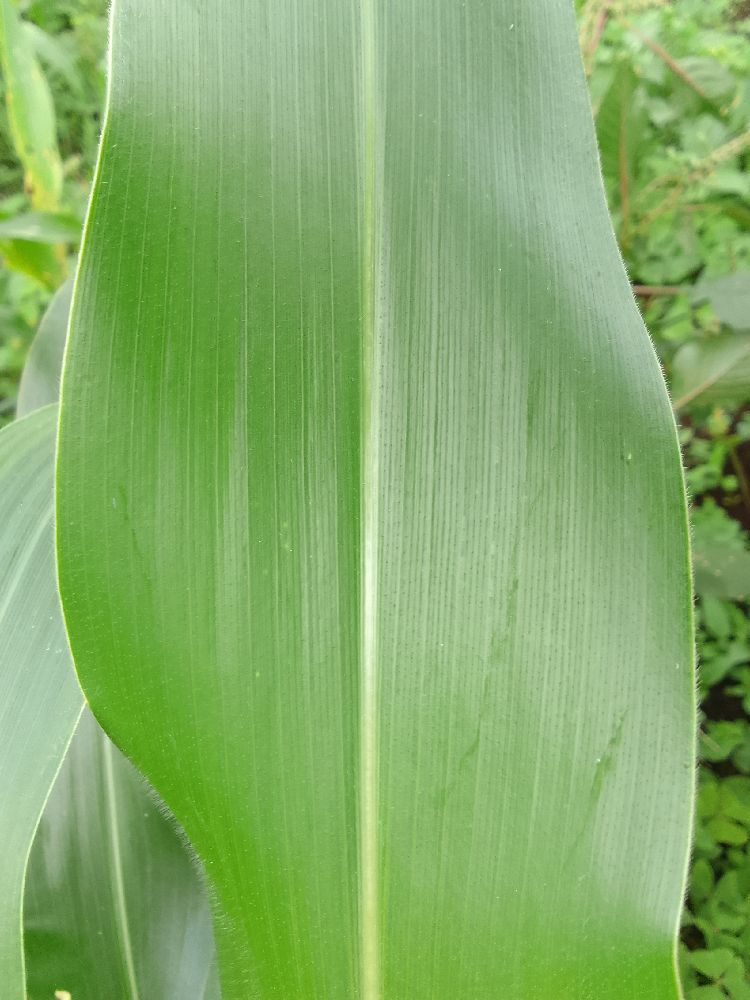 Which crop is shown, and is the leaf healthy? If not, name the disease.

maize, healthy
